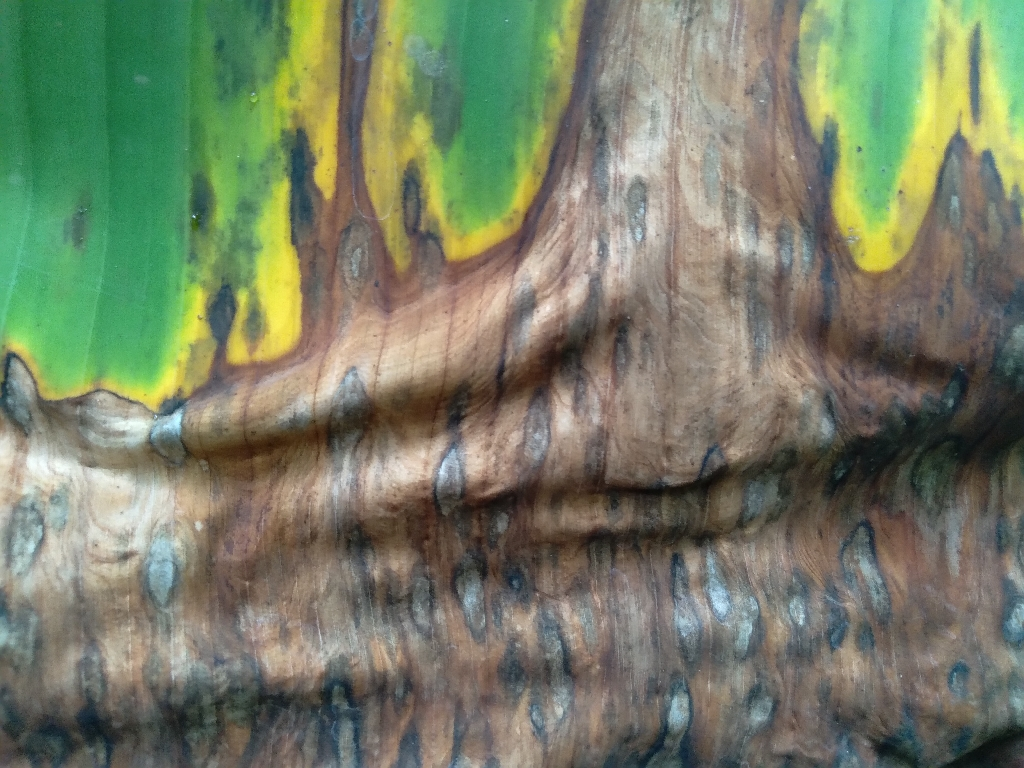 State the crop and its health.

banana, black sigatoka
